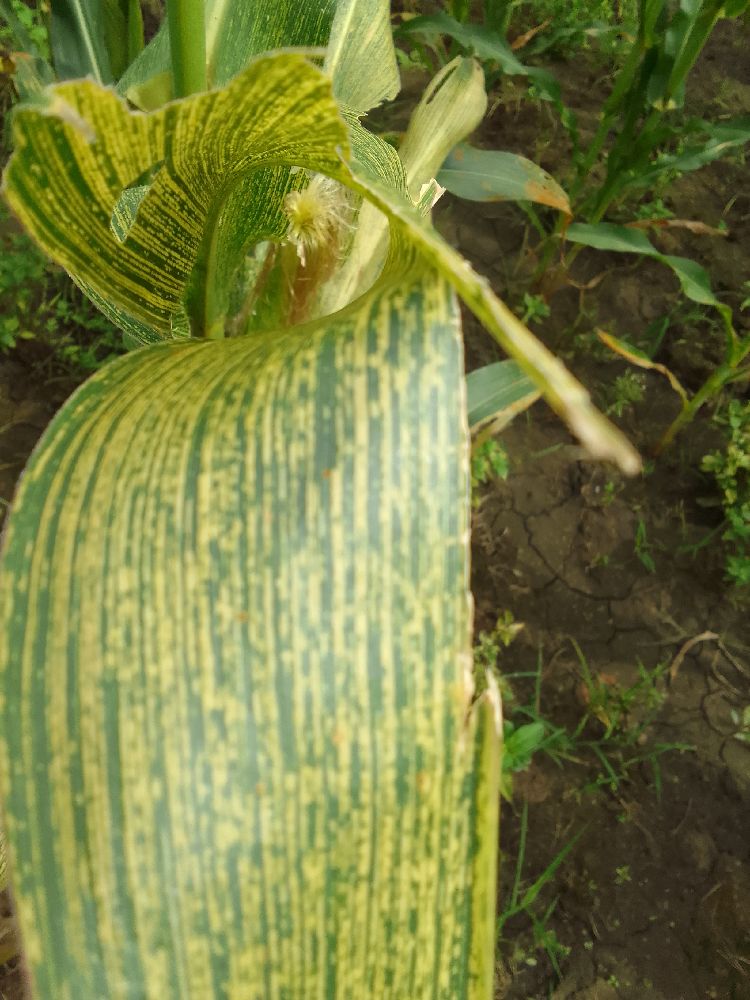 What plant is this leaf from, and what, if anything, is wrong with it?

maize, maize streak virus
